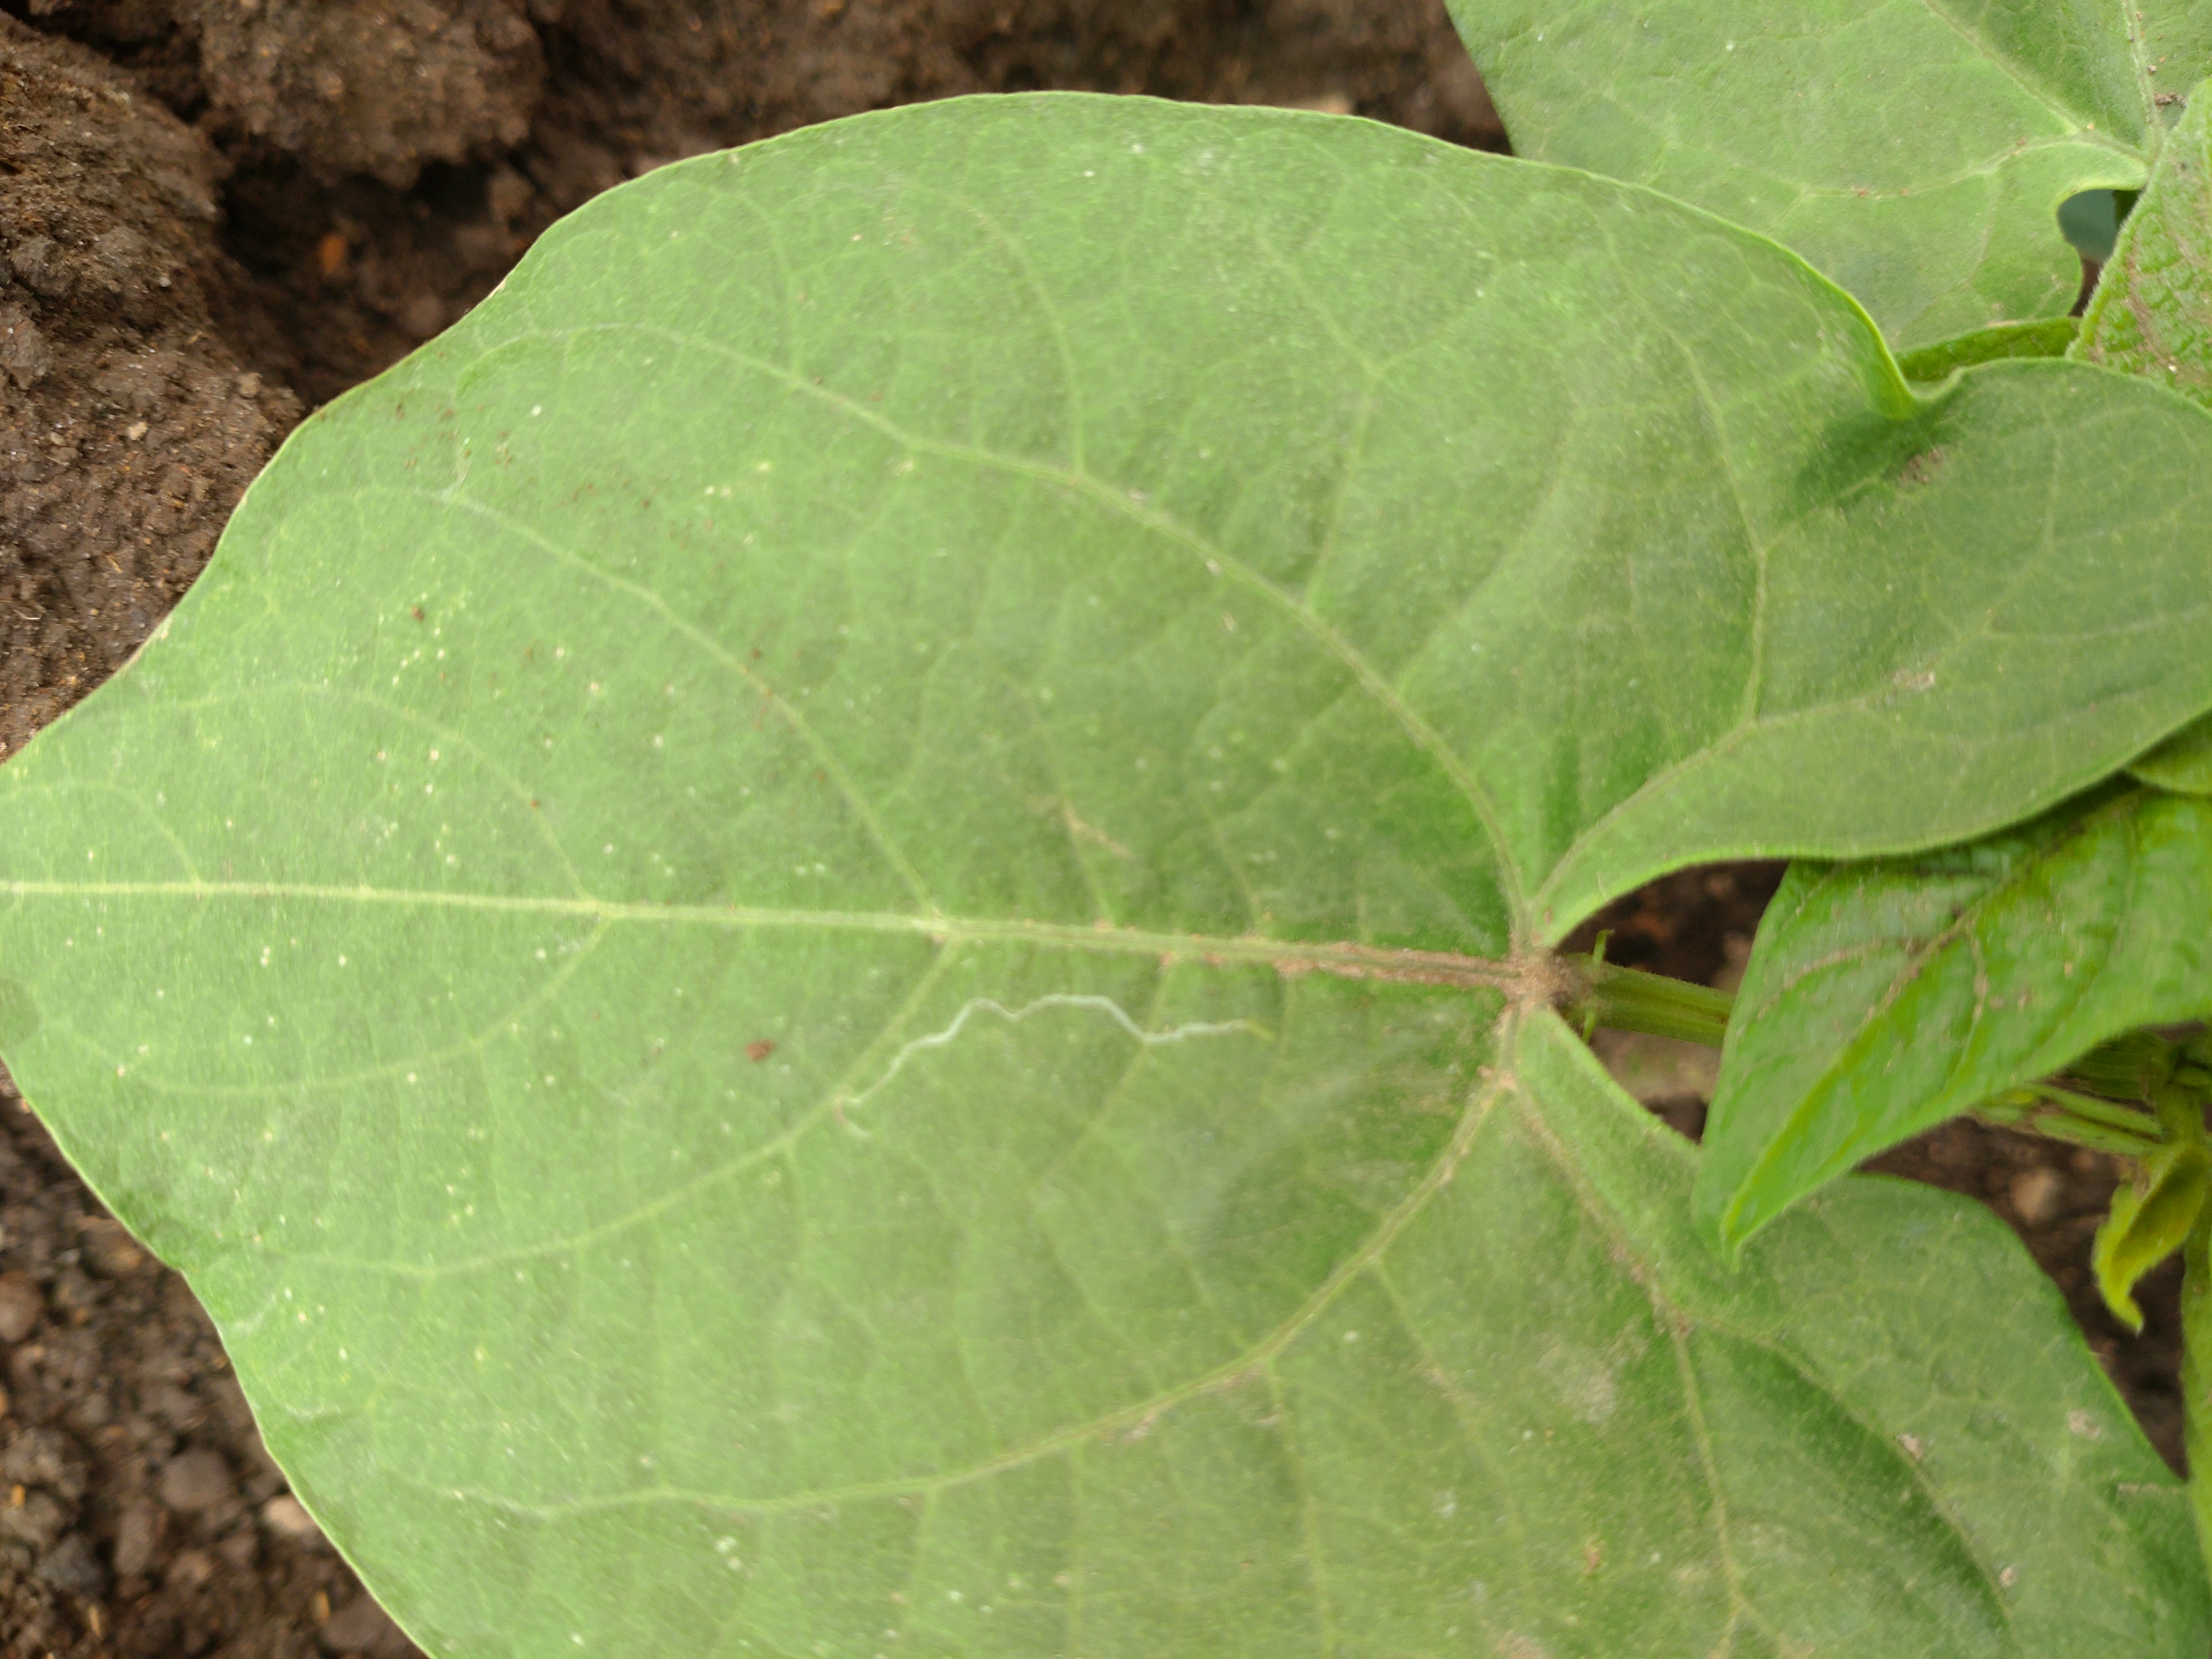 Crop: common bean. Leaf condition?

healthy
